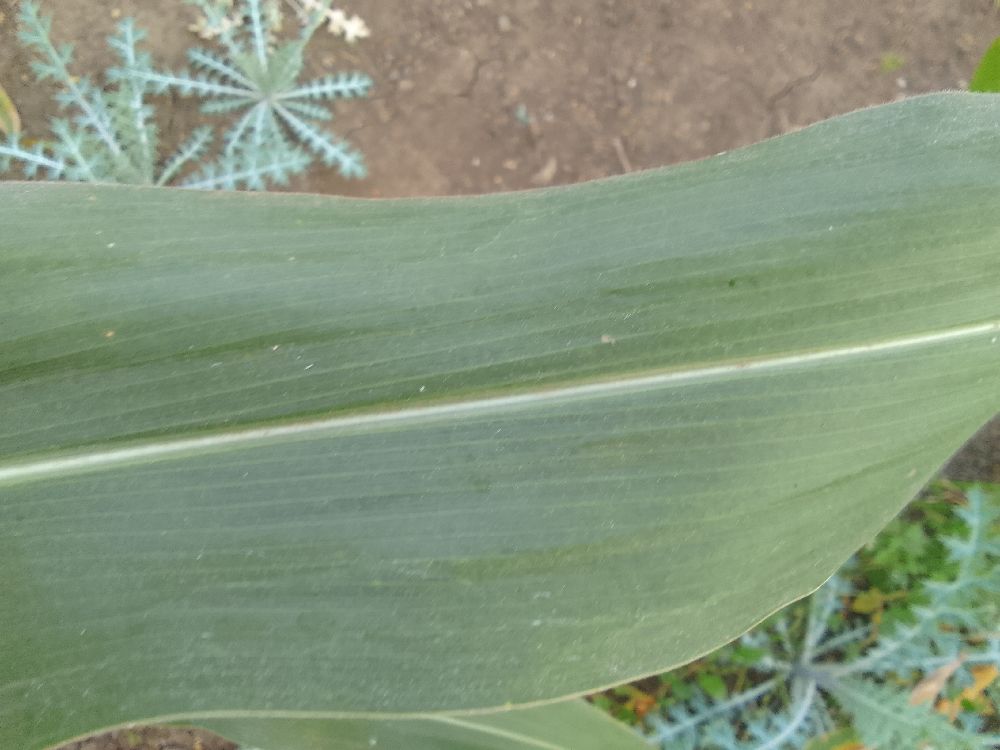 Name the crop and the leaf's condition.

maize, healthy
